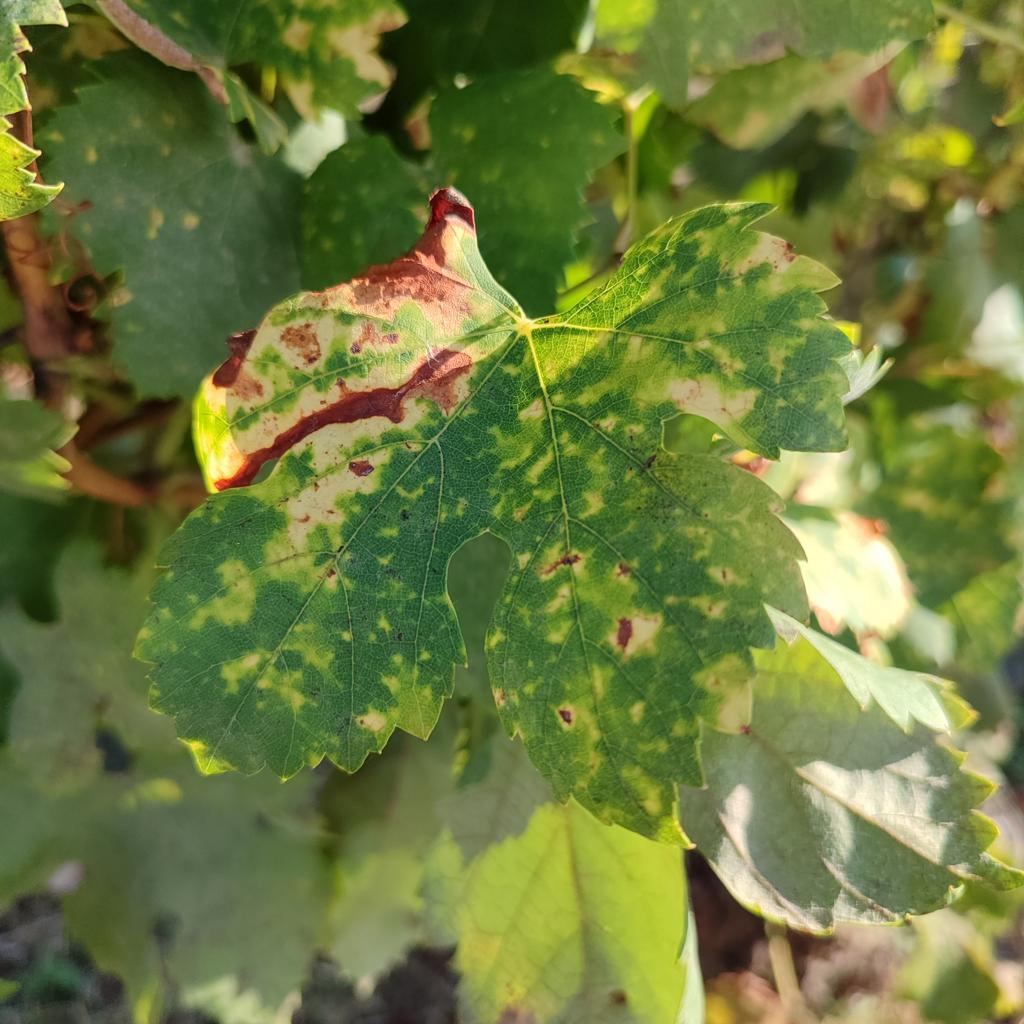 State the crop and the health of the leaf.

grapevine, esca complex
